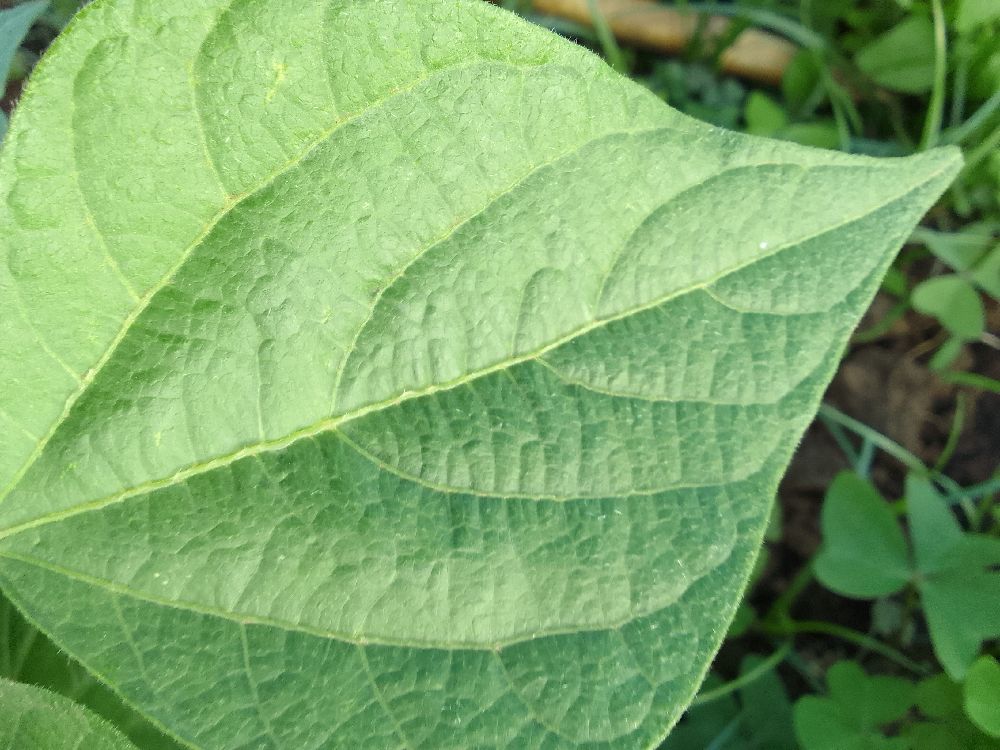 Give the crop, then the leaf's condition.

common bean, healthy
